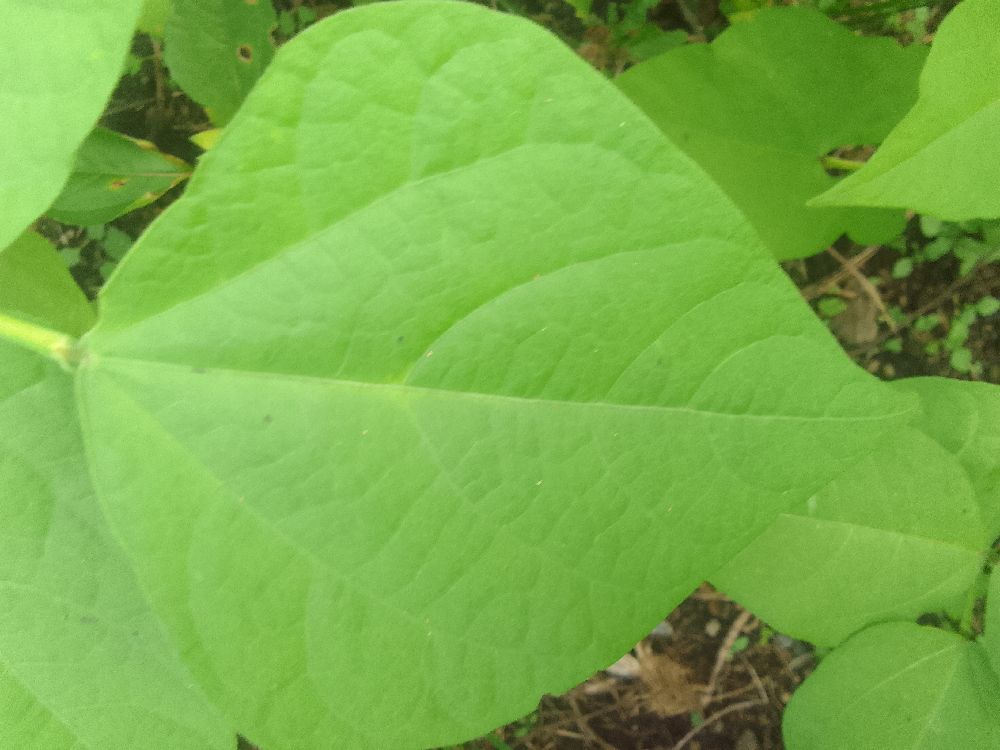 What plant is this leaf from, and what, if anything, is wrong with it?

common bean, healthy
